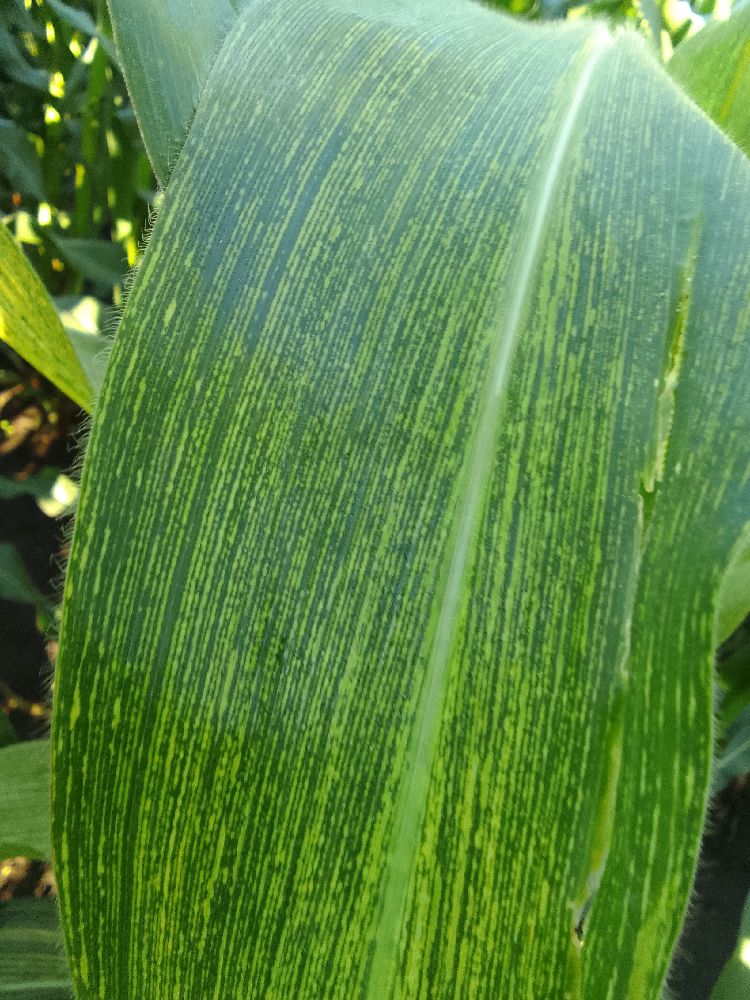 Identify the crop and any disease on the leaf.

maize, maize streak virus
